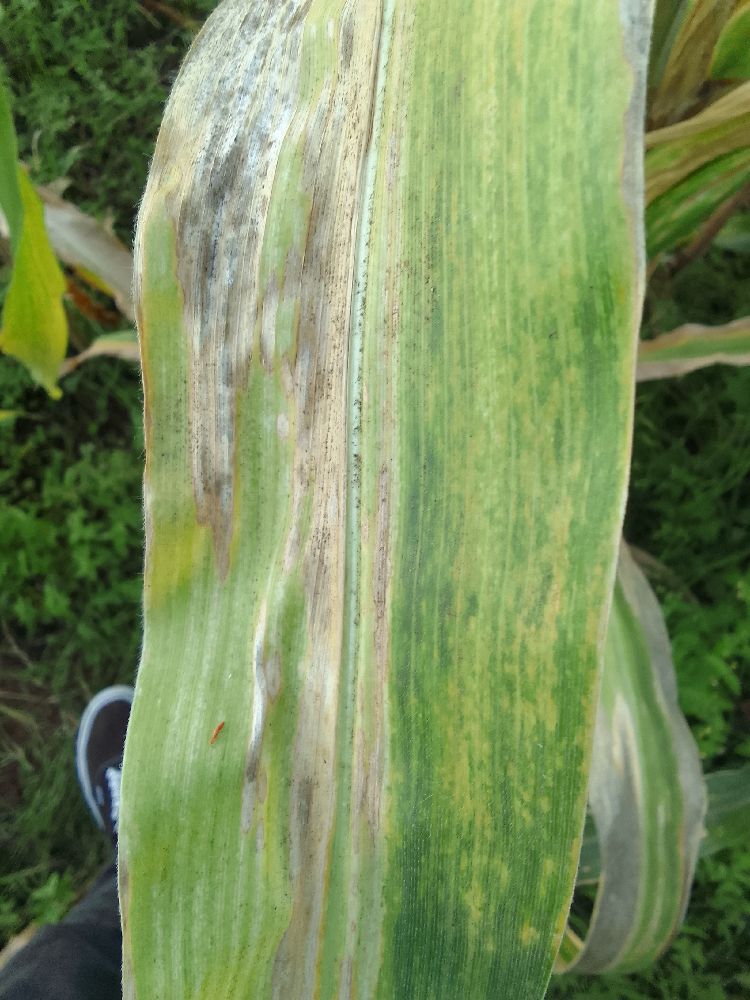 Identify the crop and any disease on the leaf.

maize, maize lethal necrosis
